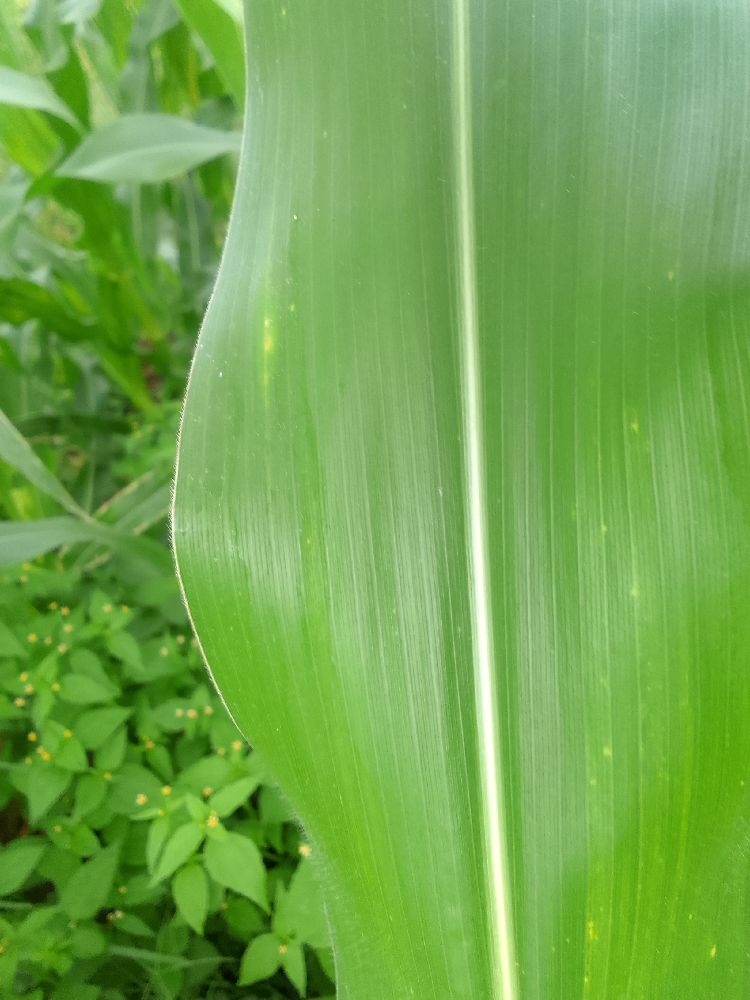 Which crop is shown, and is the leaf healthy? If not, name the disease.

maize, healthy
